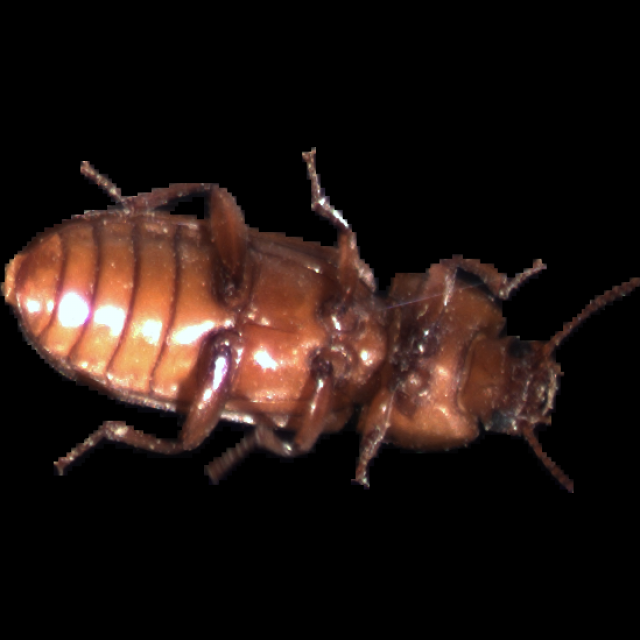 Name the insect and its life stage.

mealworm beetle
